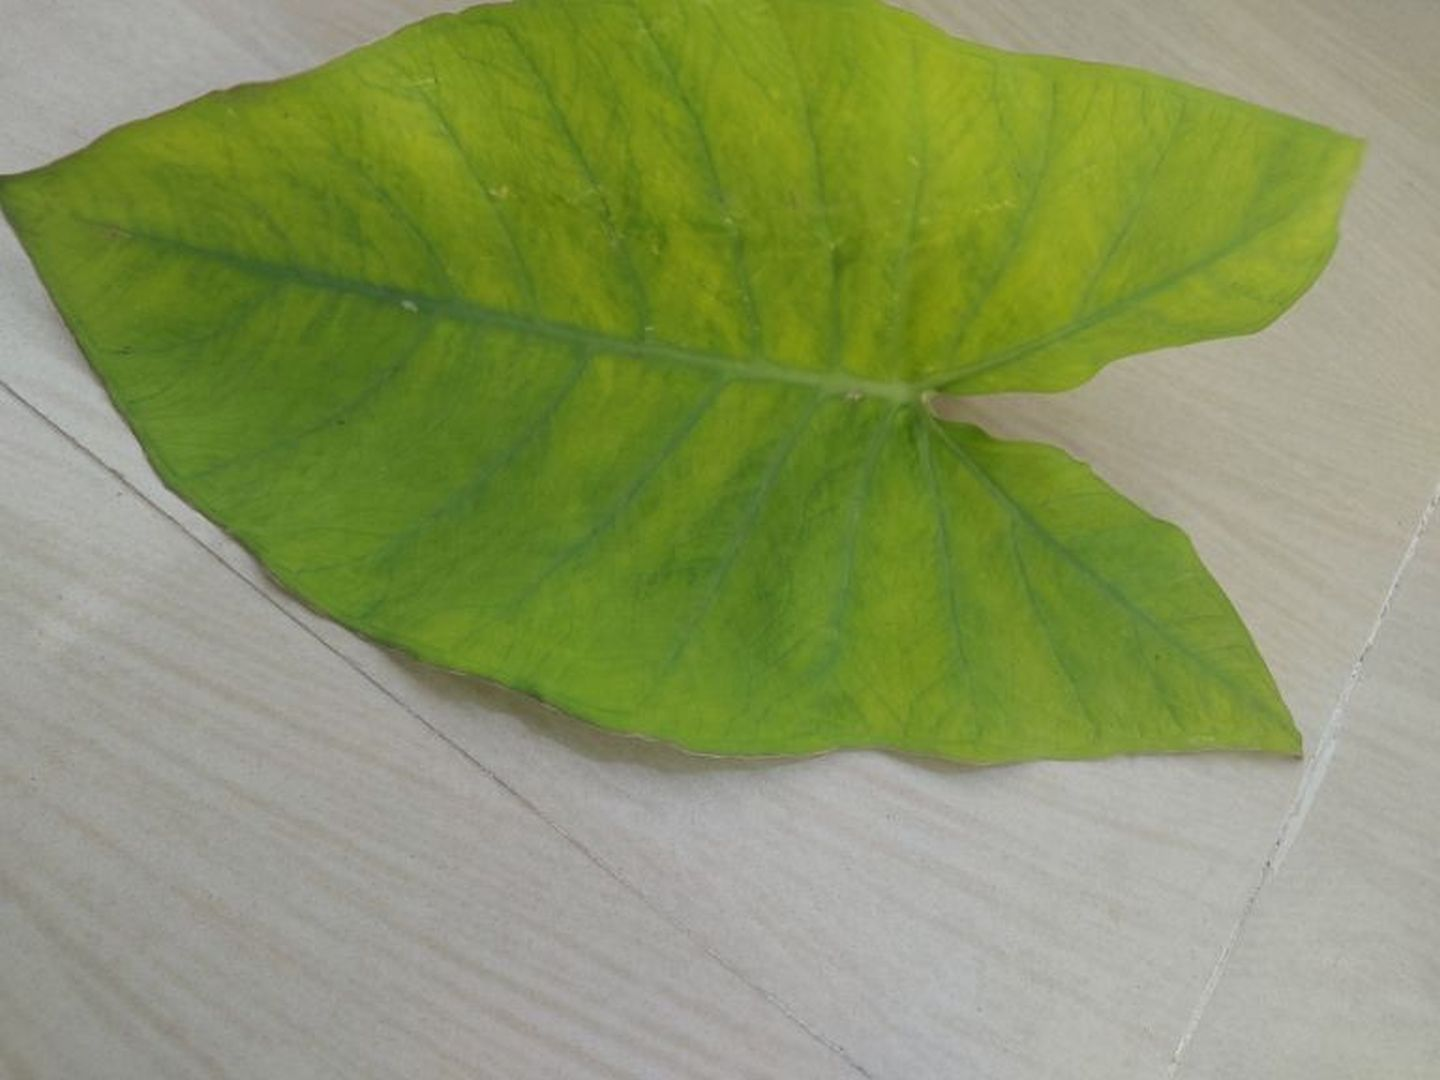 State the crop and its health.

taro, mosaic
